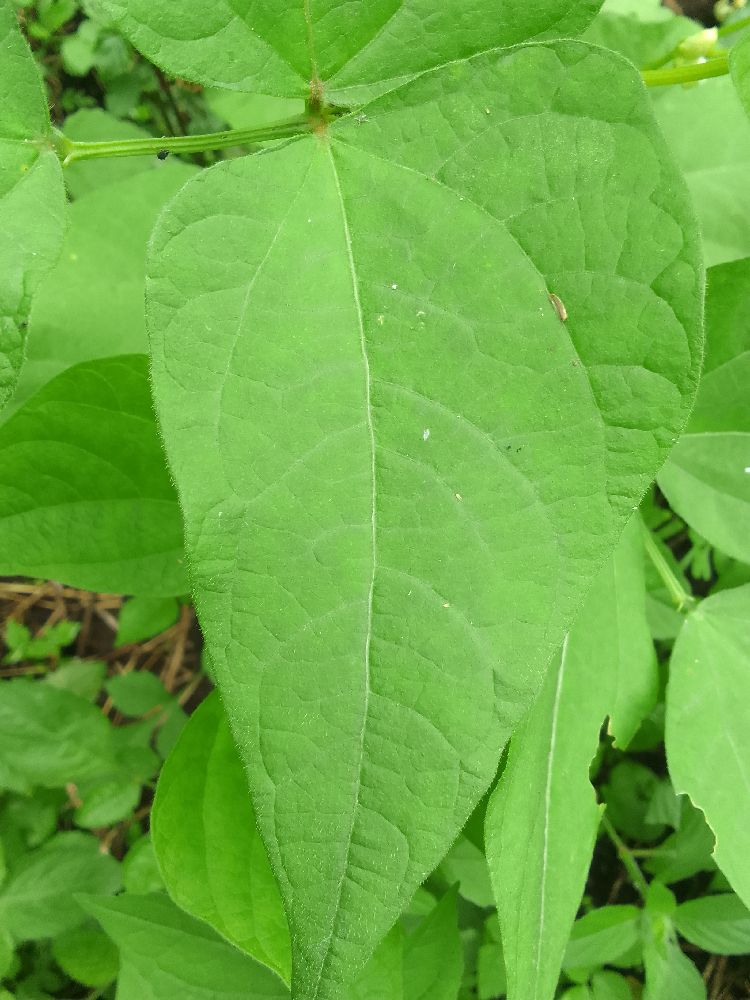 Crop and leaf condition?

common bean, healthy
